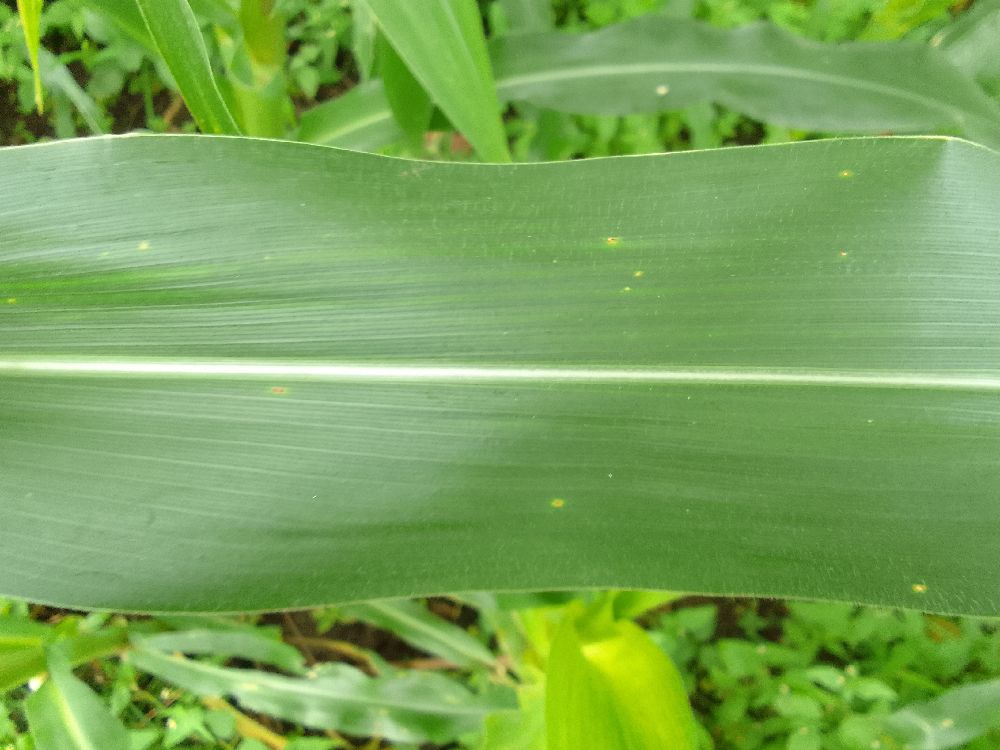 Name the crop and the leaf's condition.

maize, healthy
